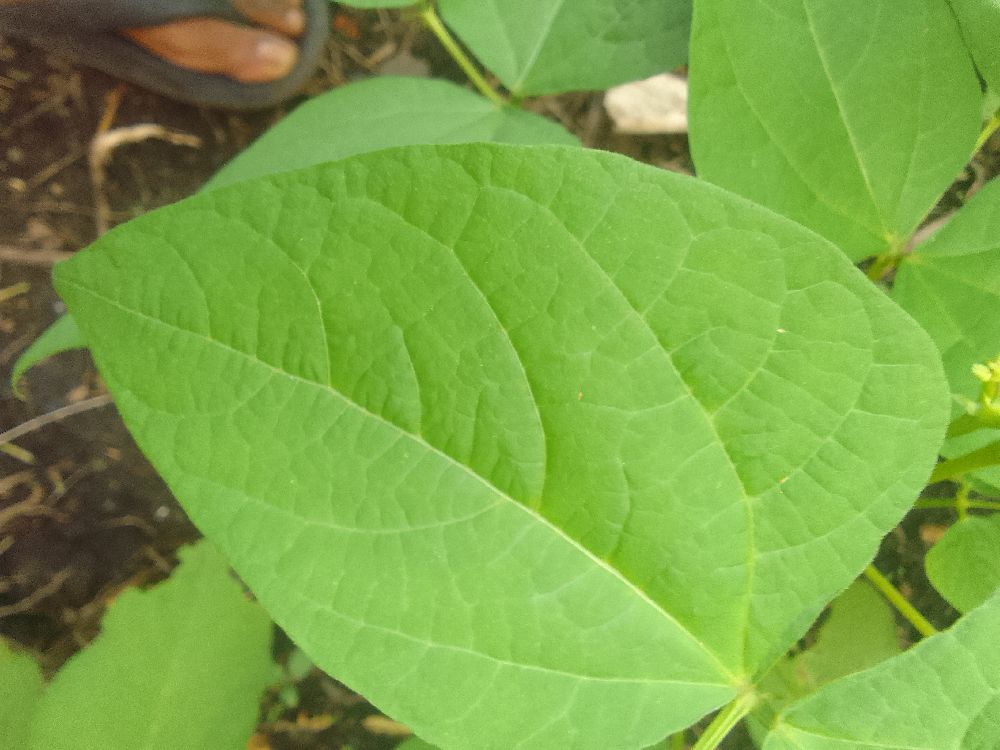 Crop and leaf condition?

common bean, healthy
